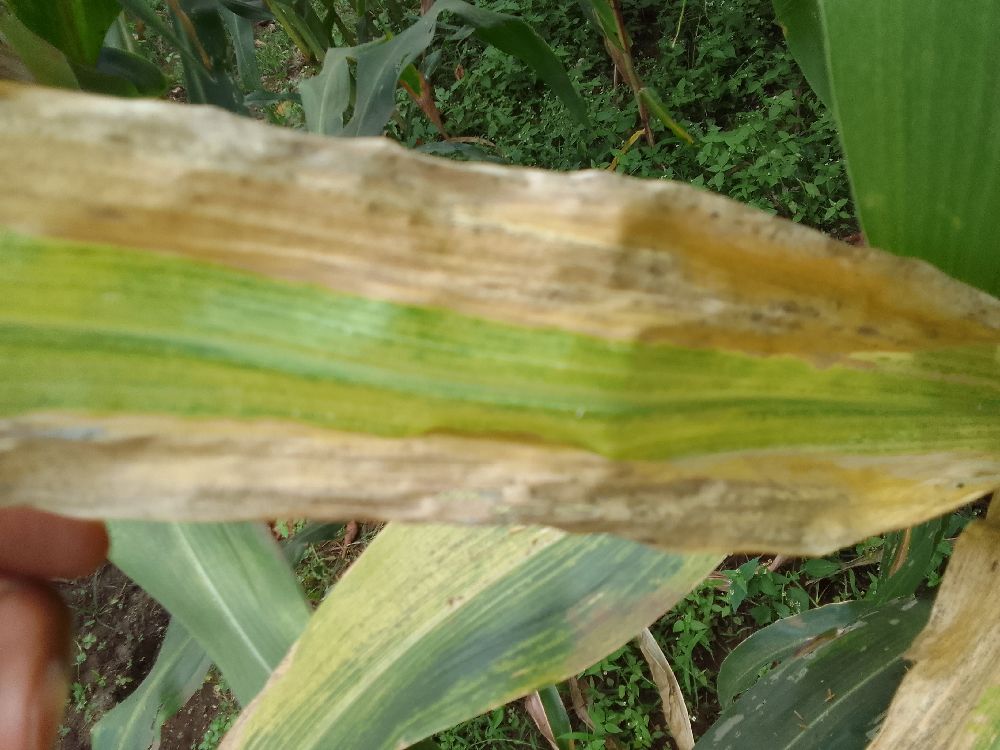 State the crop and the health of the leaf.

maize, maize lethal necrosis
